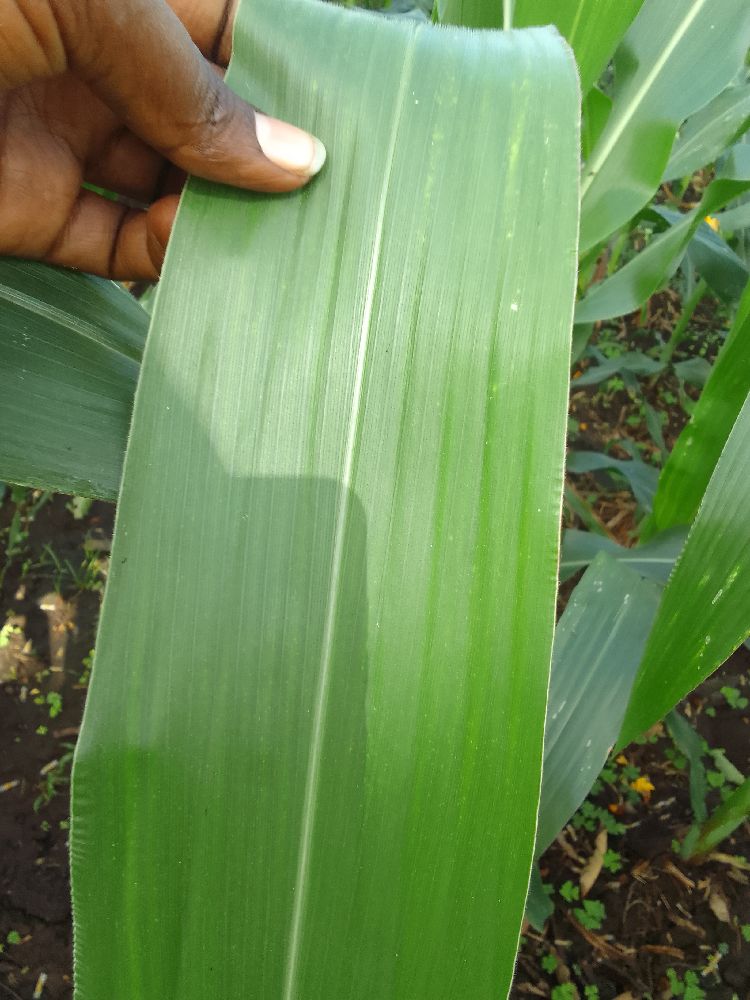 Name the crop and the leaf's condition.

maize, healthy
